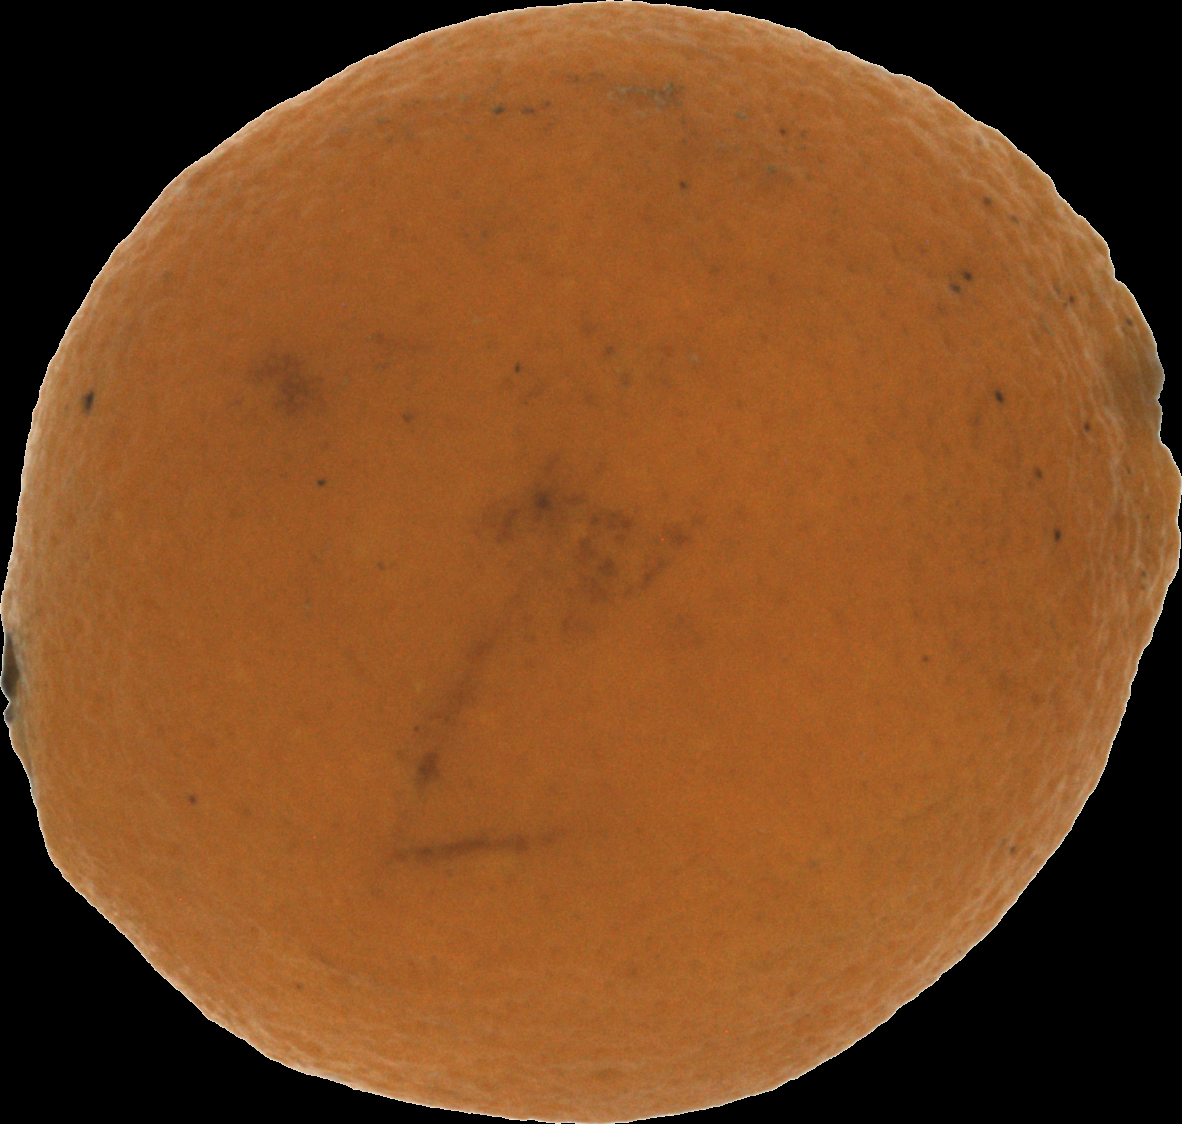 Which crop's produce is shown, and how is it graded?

orange, bad
